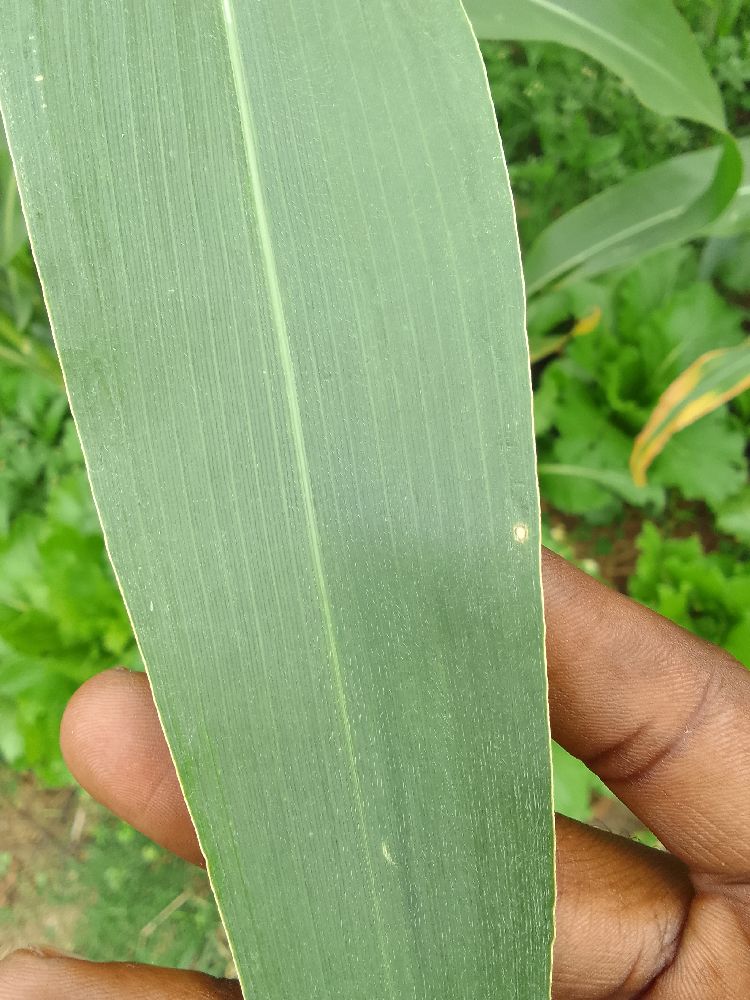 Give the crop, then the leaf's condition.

maize, healthy
